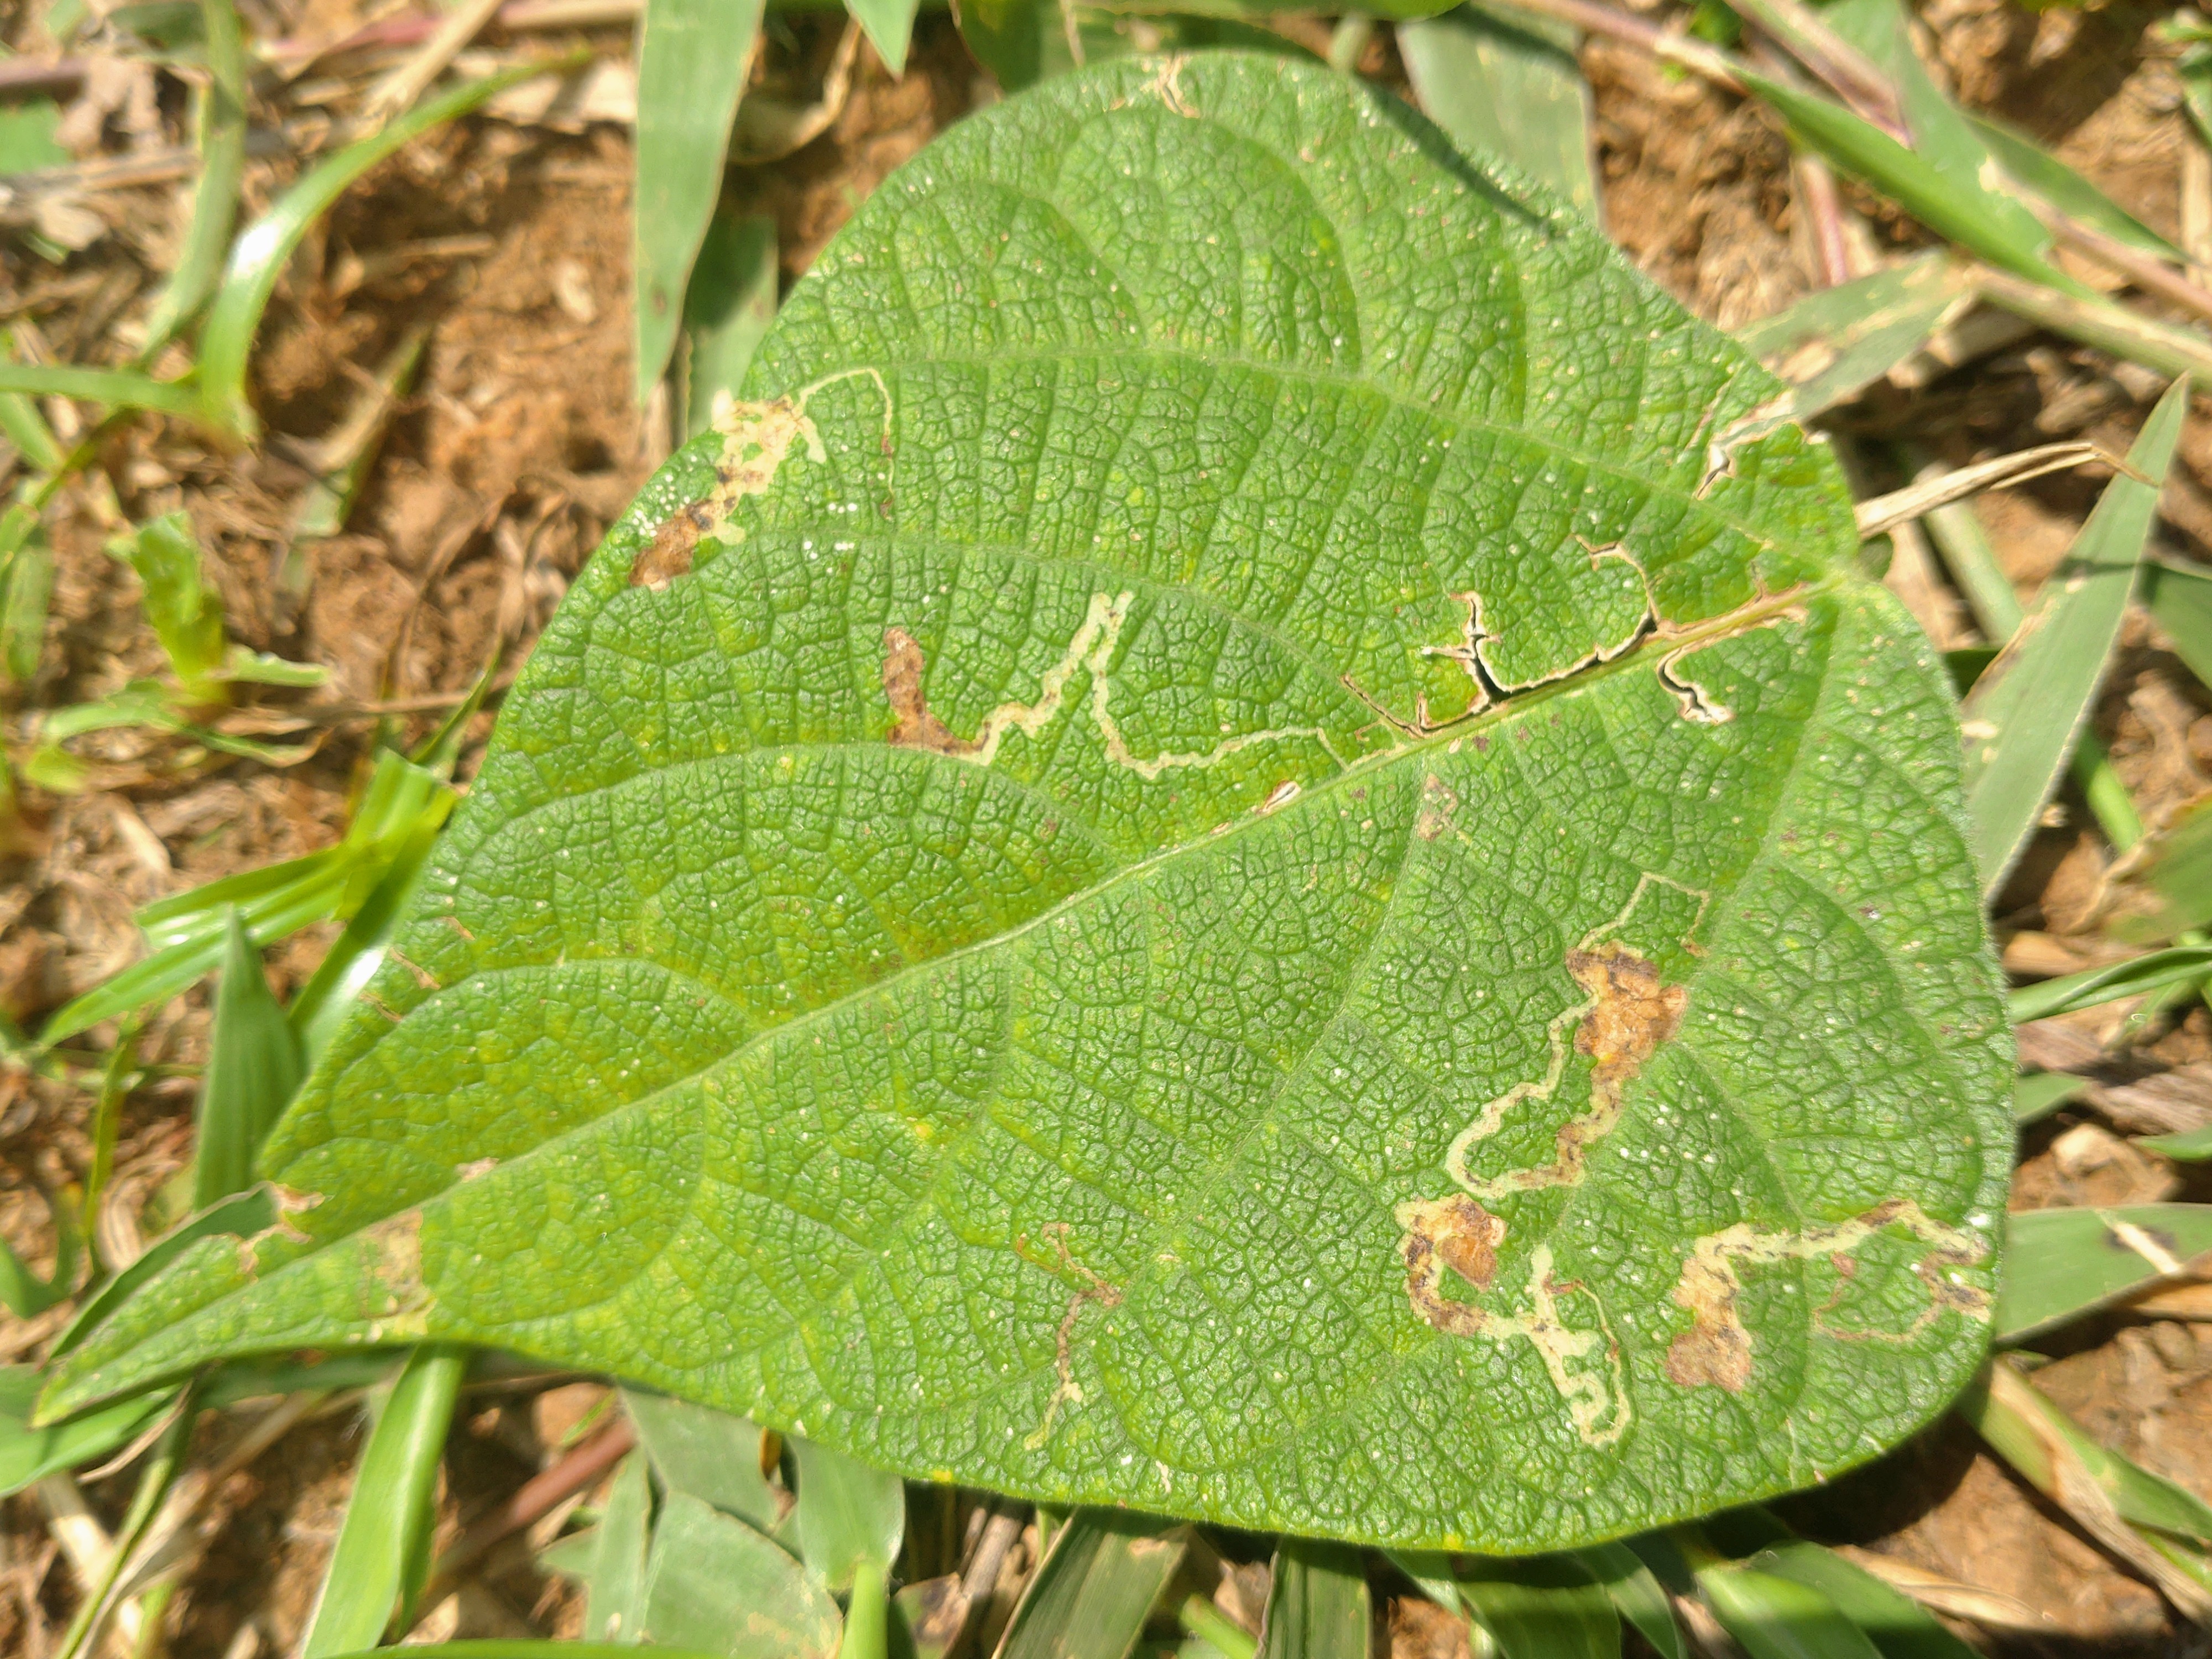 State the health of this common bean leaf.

anthracnose
